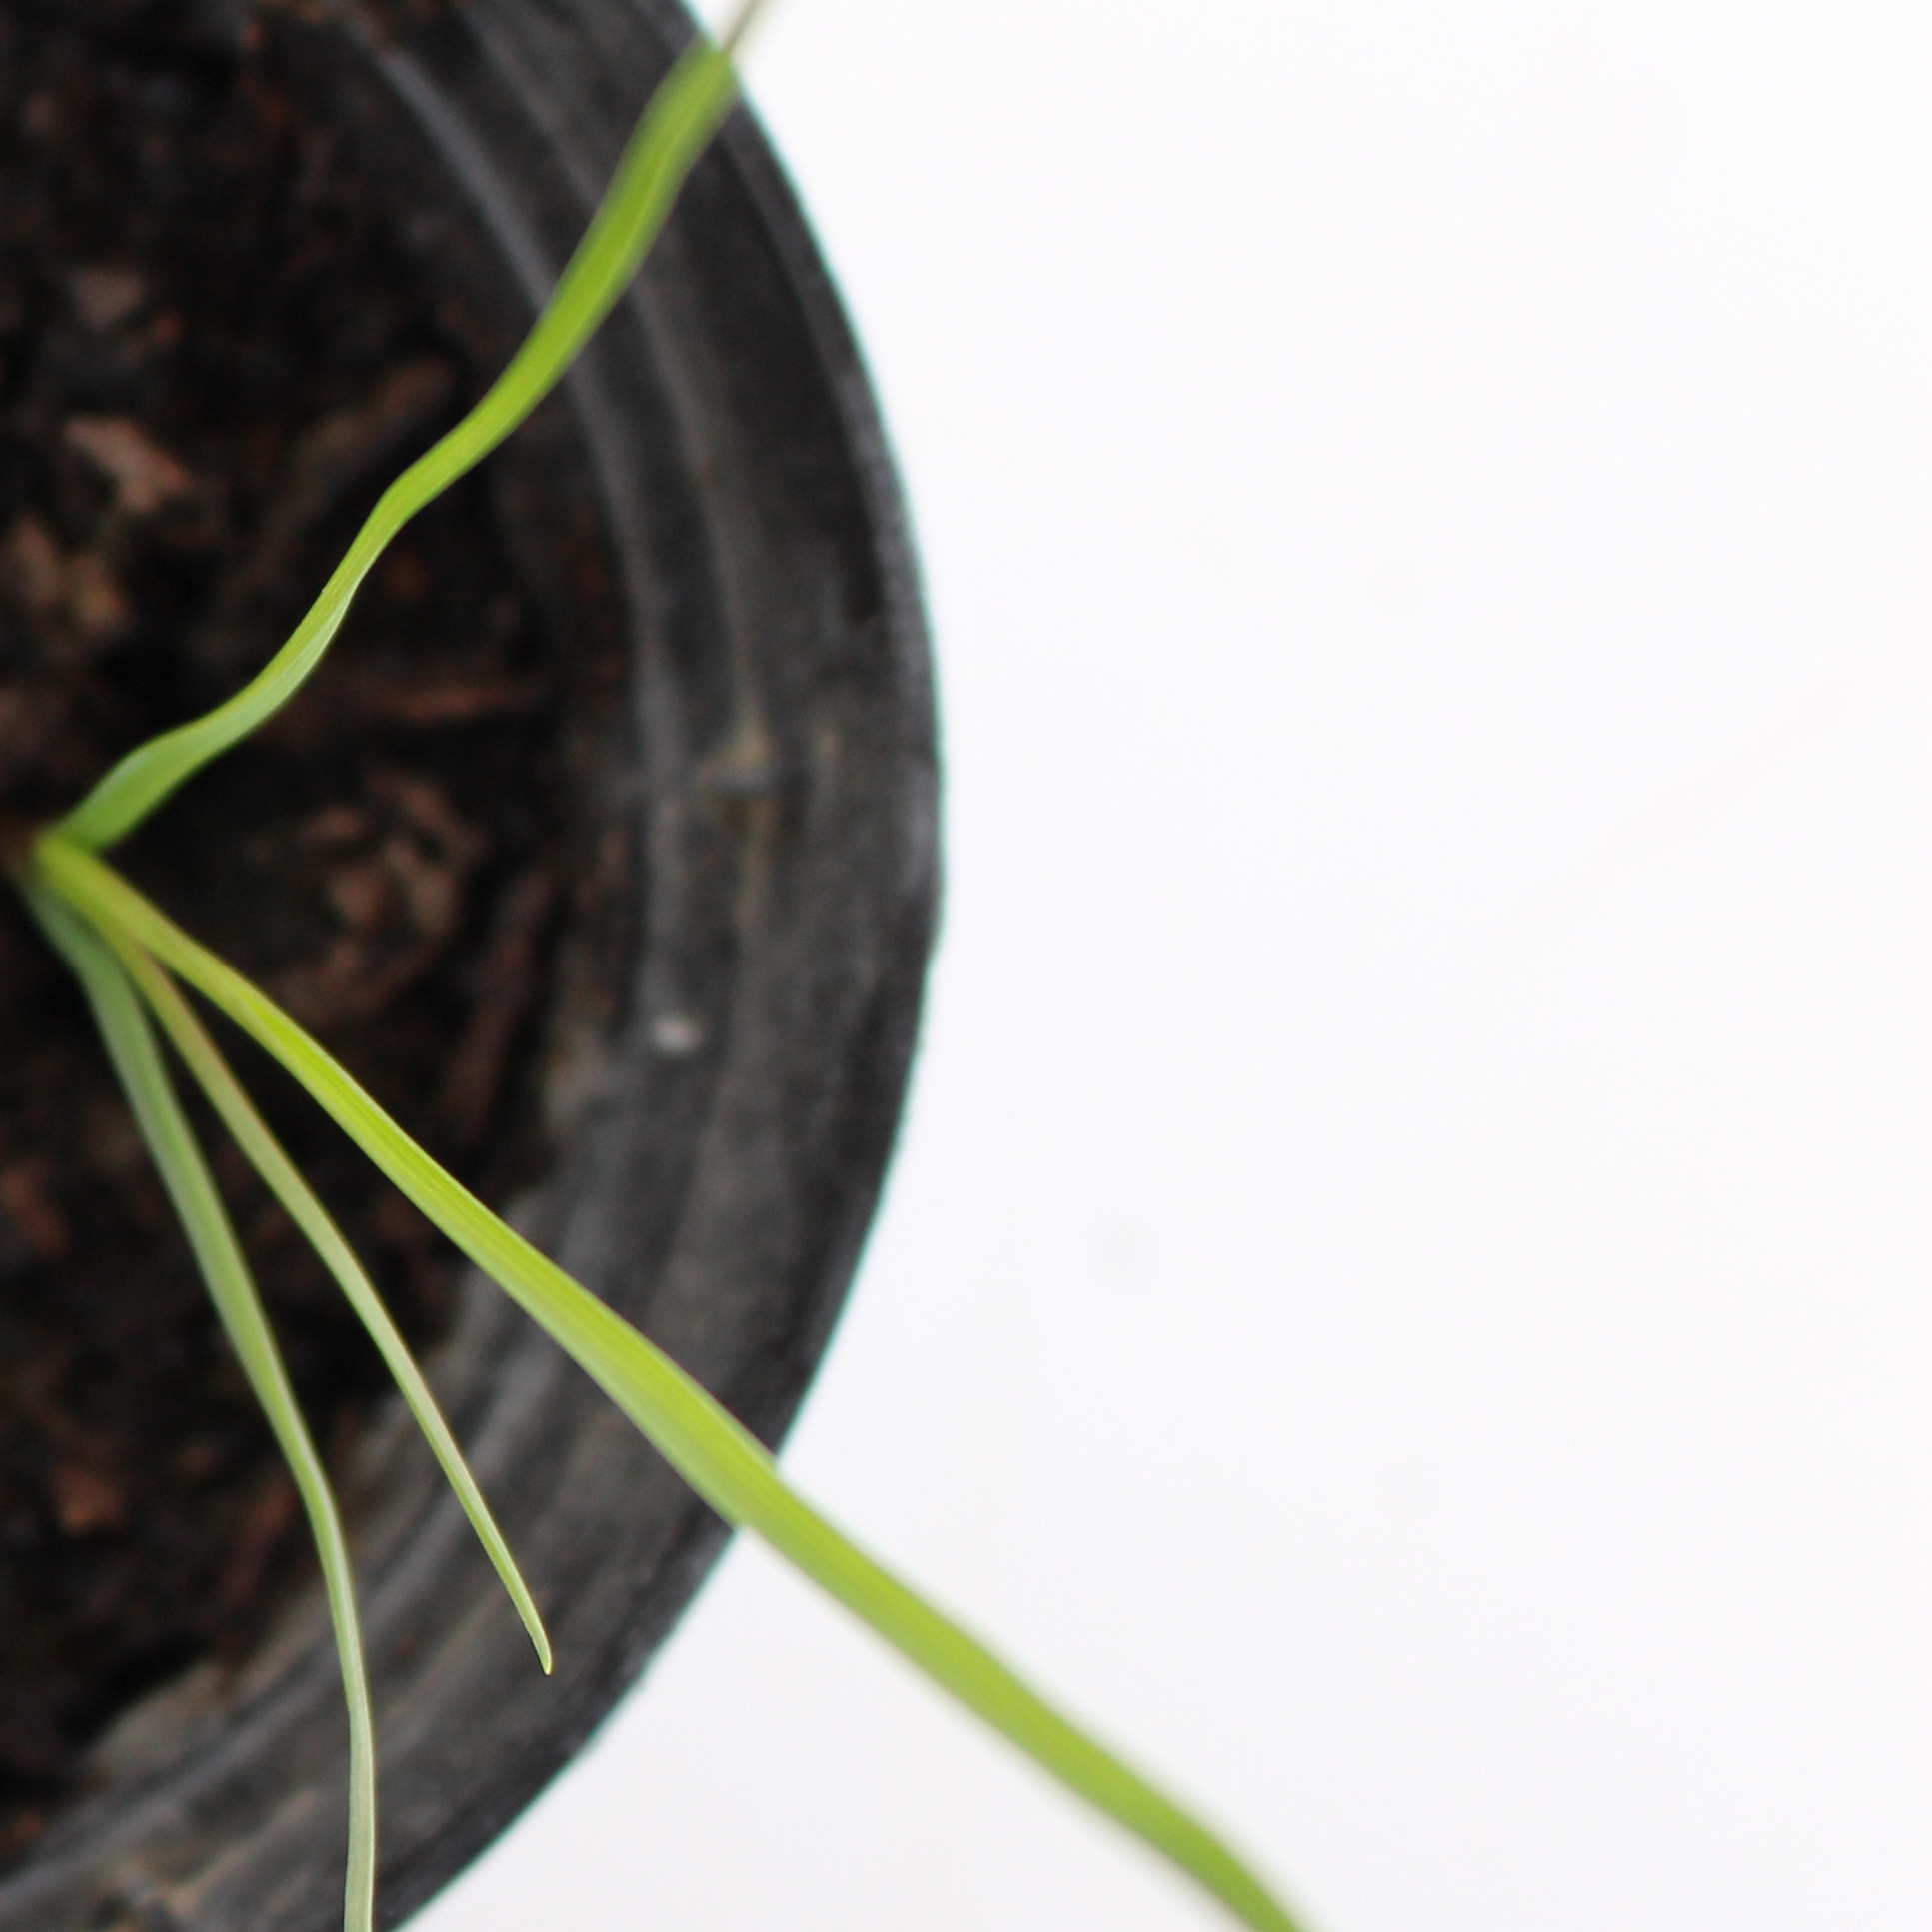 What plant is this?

Lolium multiflorum
